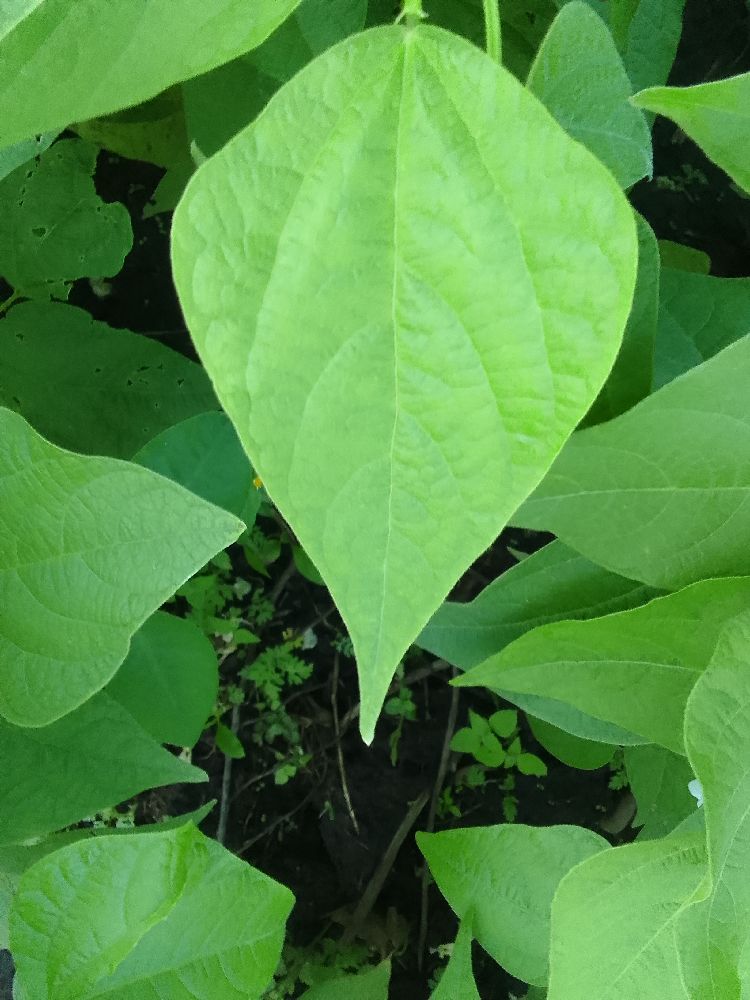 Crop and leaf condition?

common bean, healthy
